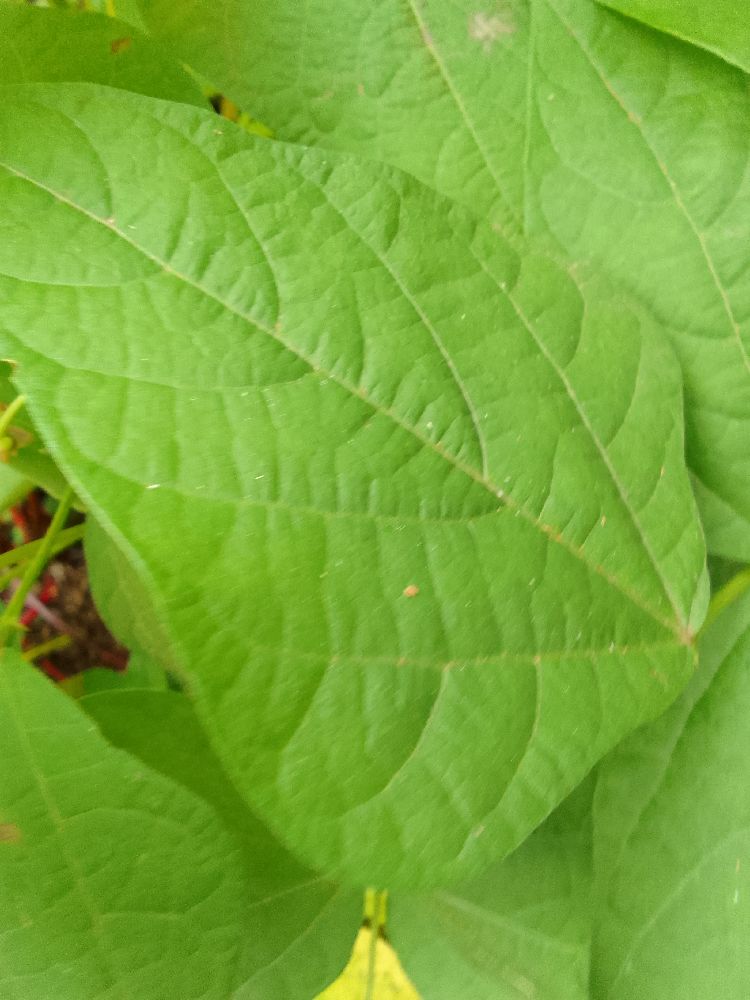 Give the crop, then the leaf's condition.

common bean, healthy
